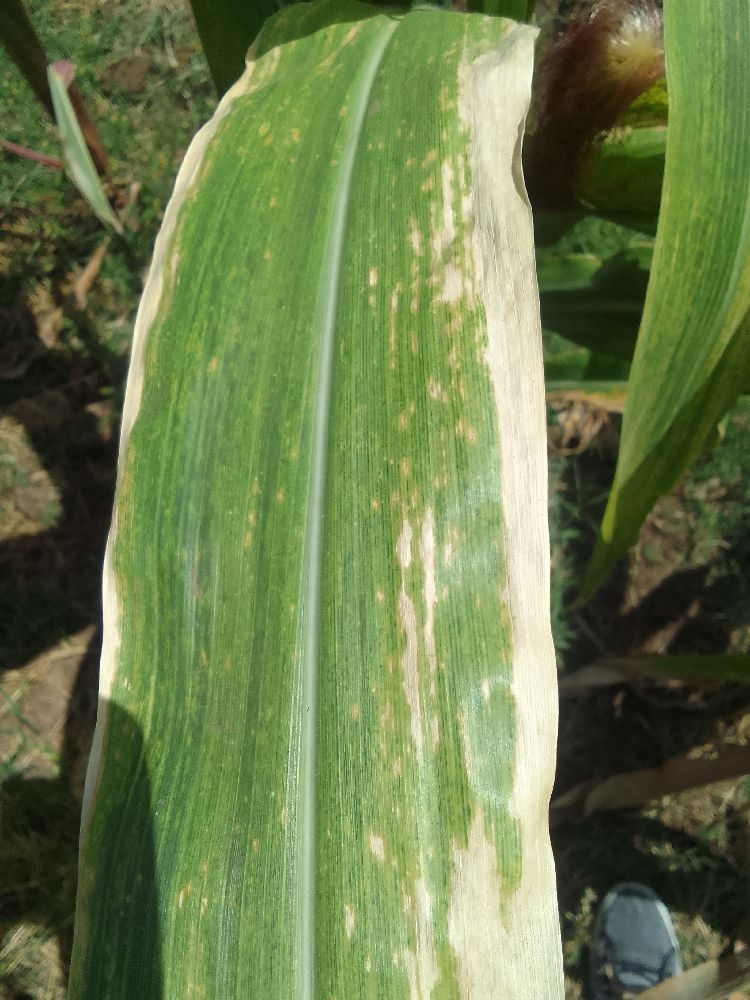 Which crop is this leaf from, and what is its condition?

maize, maize lethal necrosis
